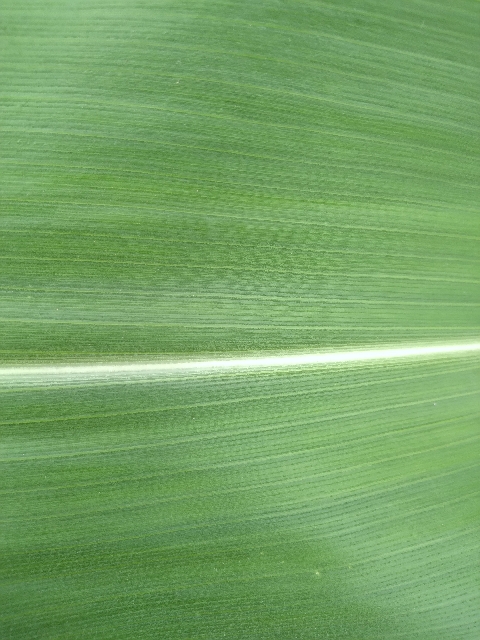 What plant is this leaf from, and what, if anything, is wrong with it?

maize, healthy
